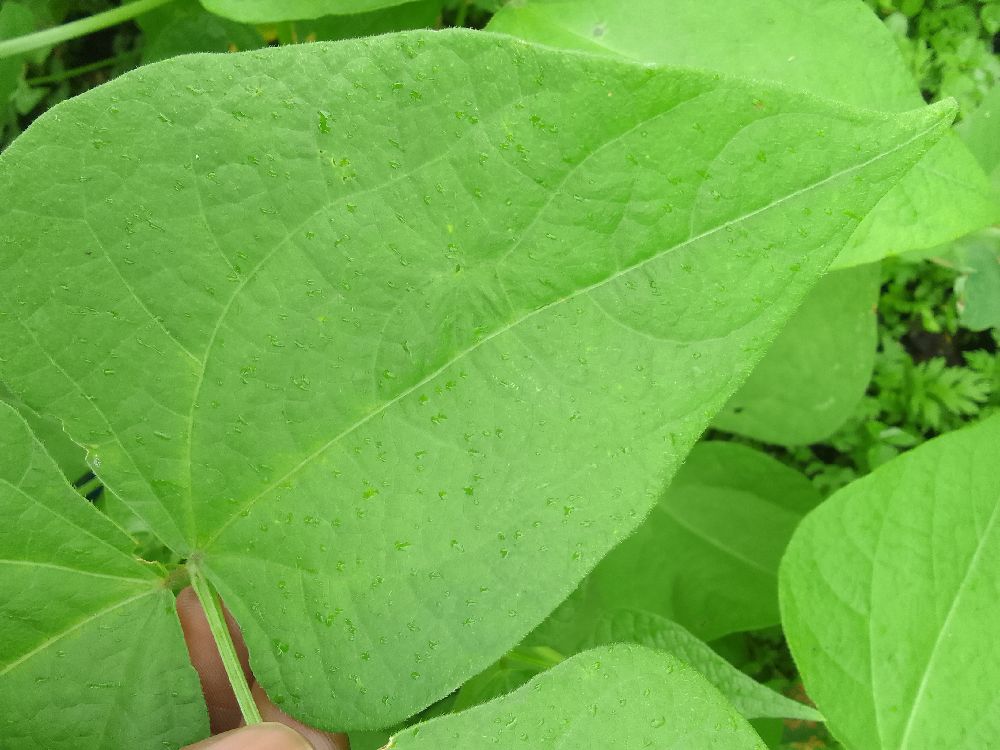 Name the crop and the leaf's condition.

common bean, healthy
